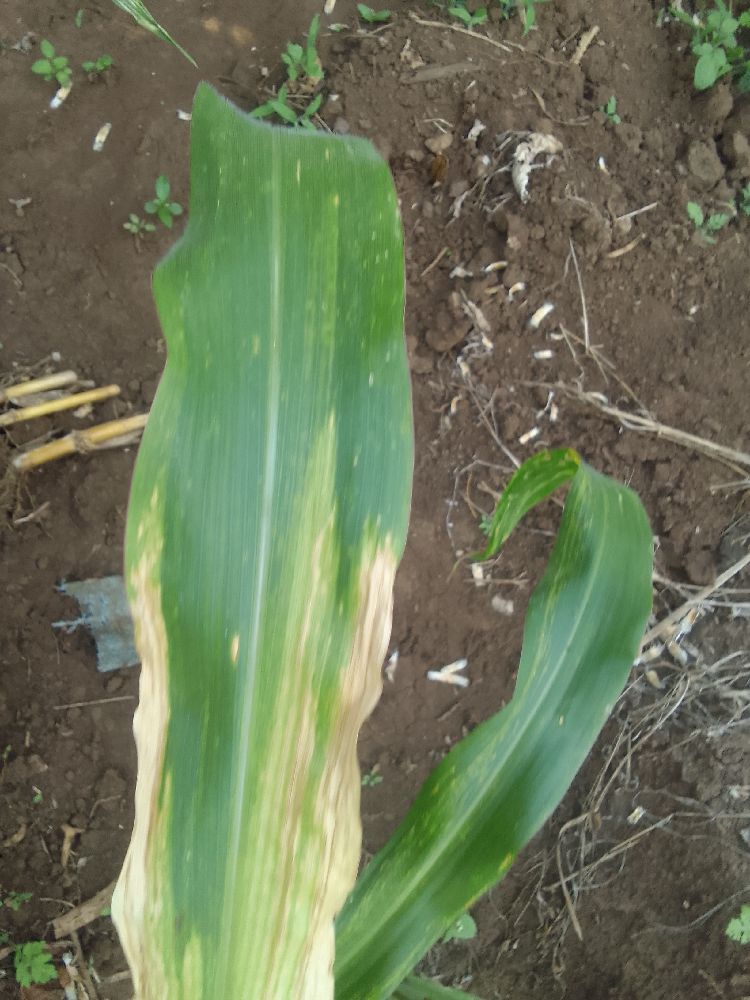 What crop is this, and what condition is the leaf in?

maize, maize lethal necrosis
